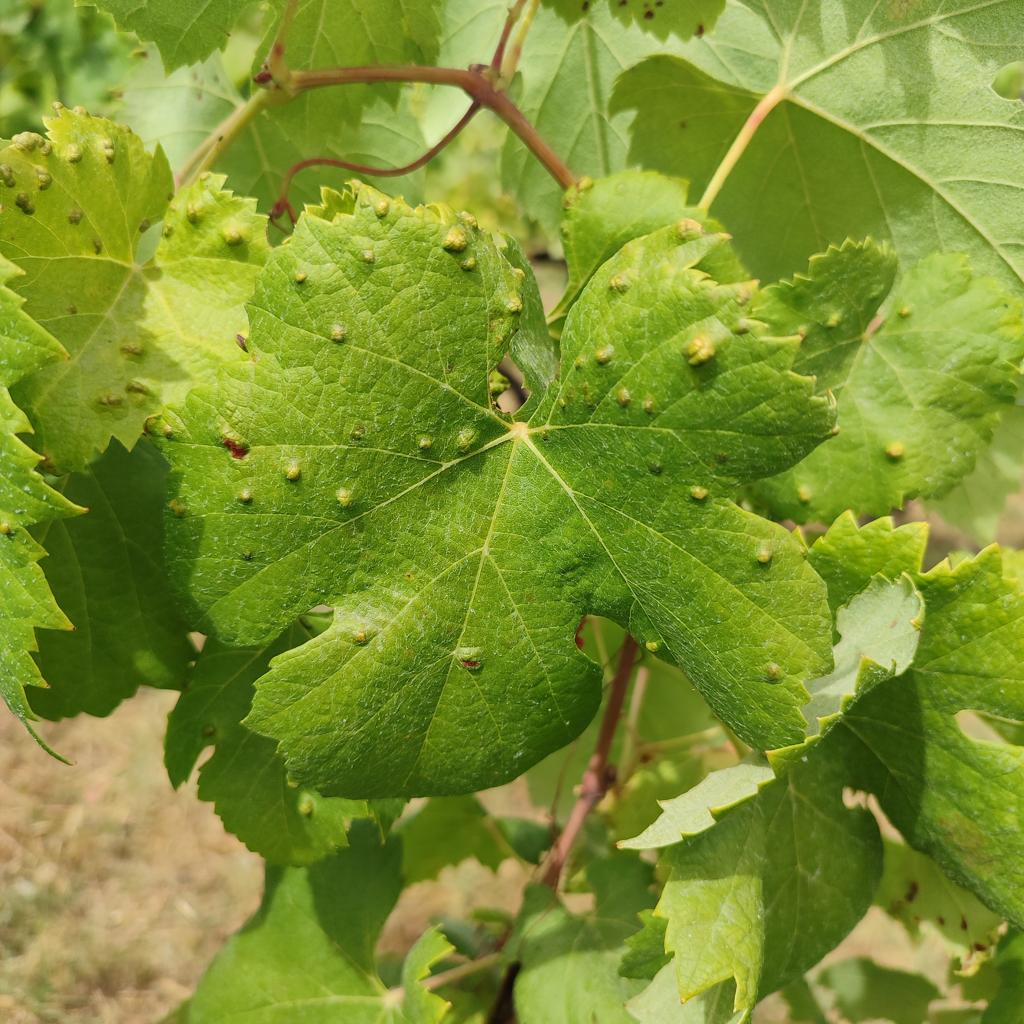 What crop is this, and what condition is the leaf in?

grapevine, erineum mite
